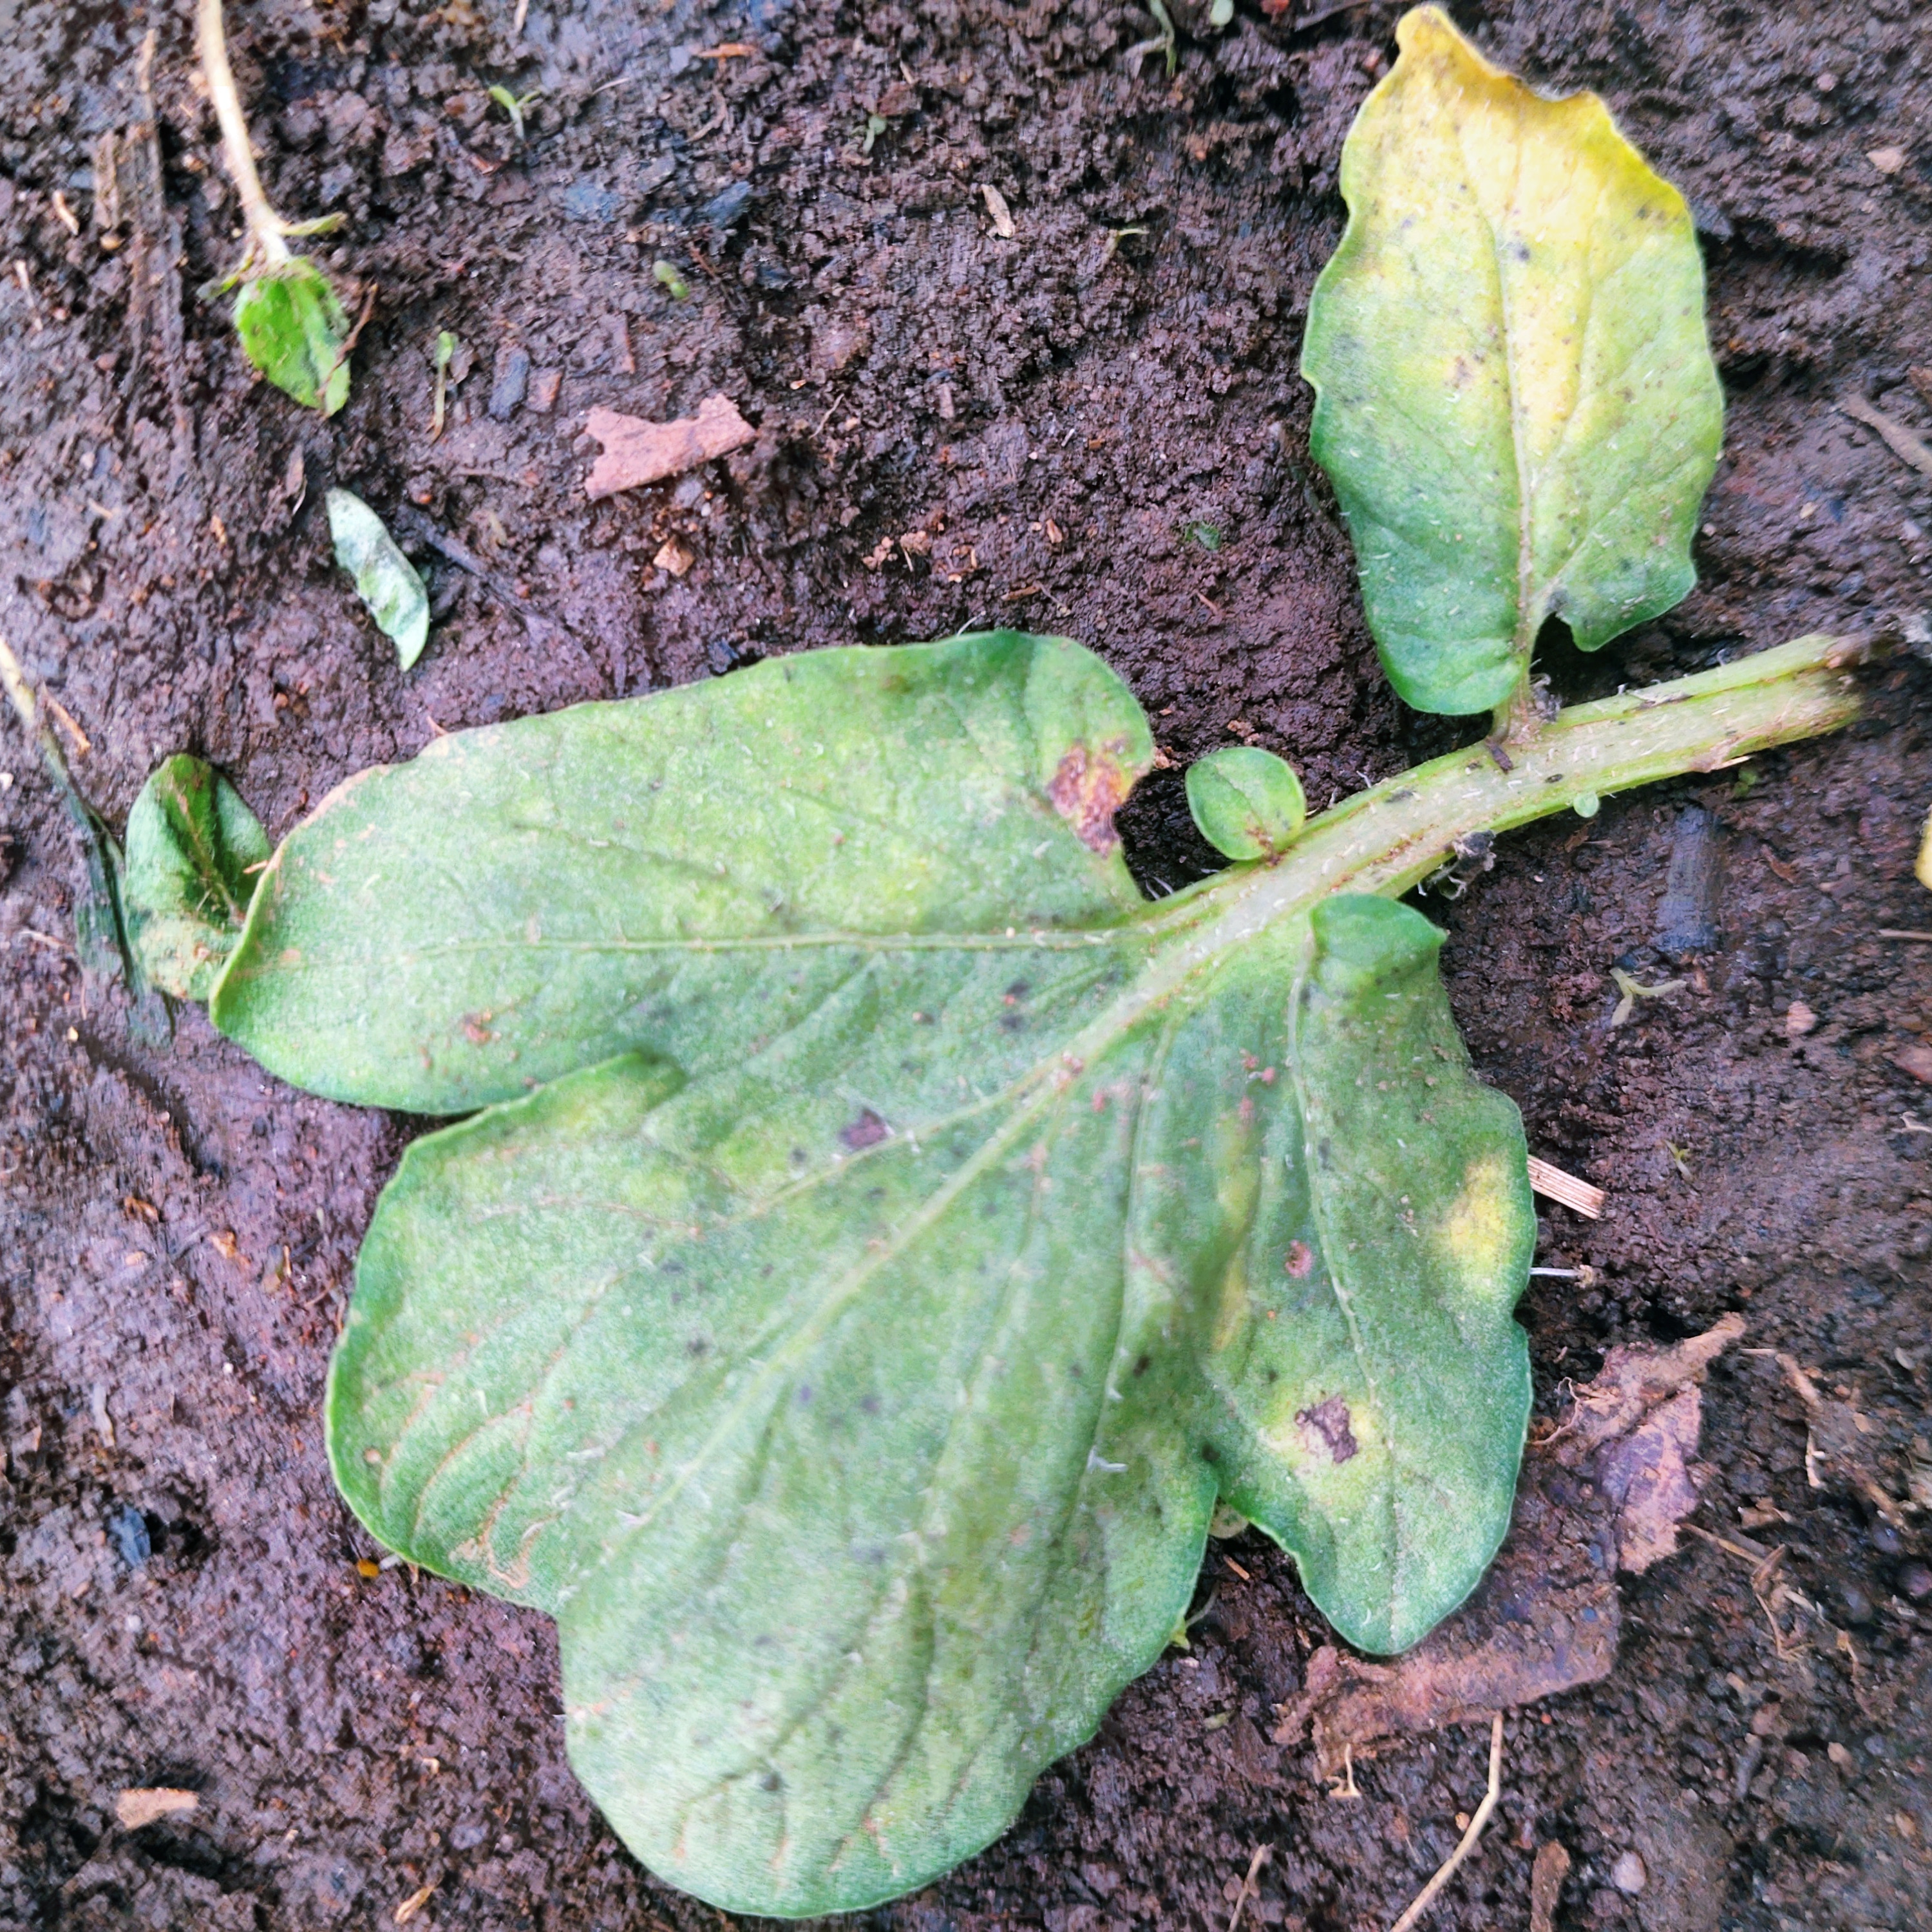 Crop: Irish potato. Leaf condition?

late blight
